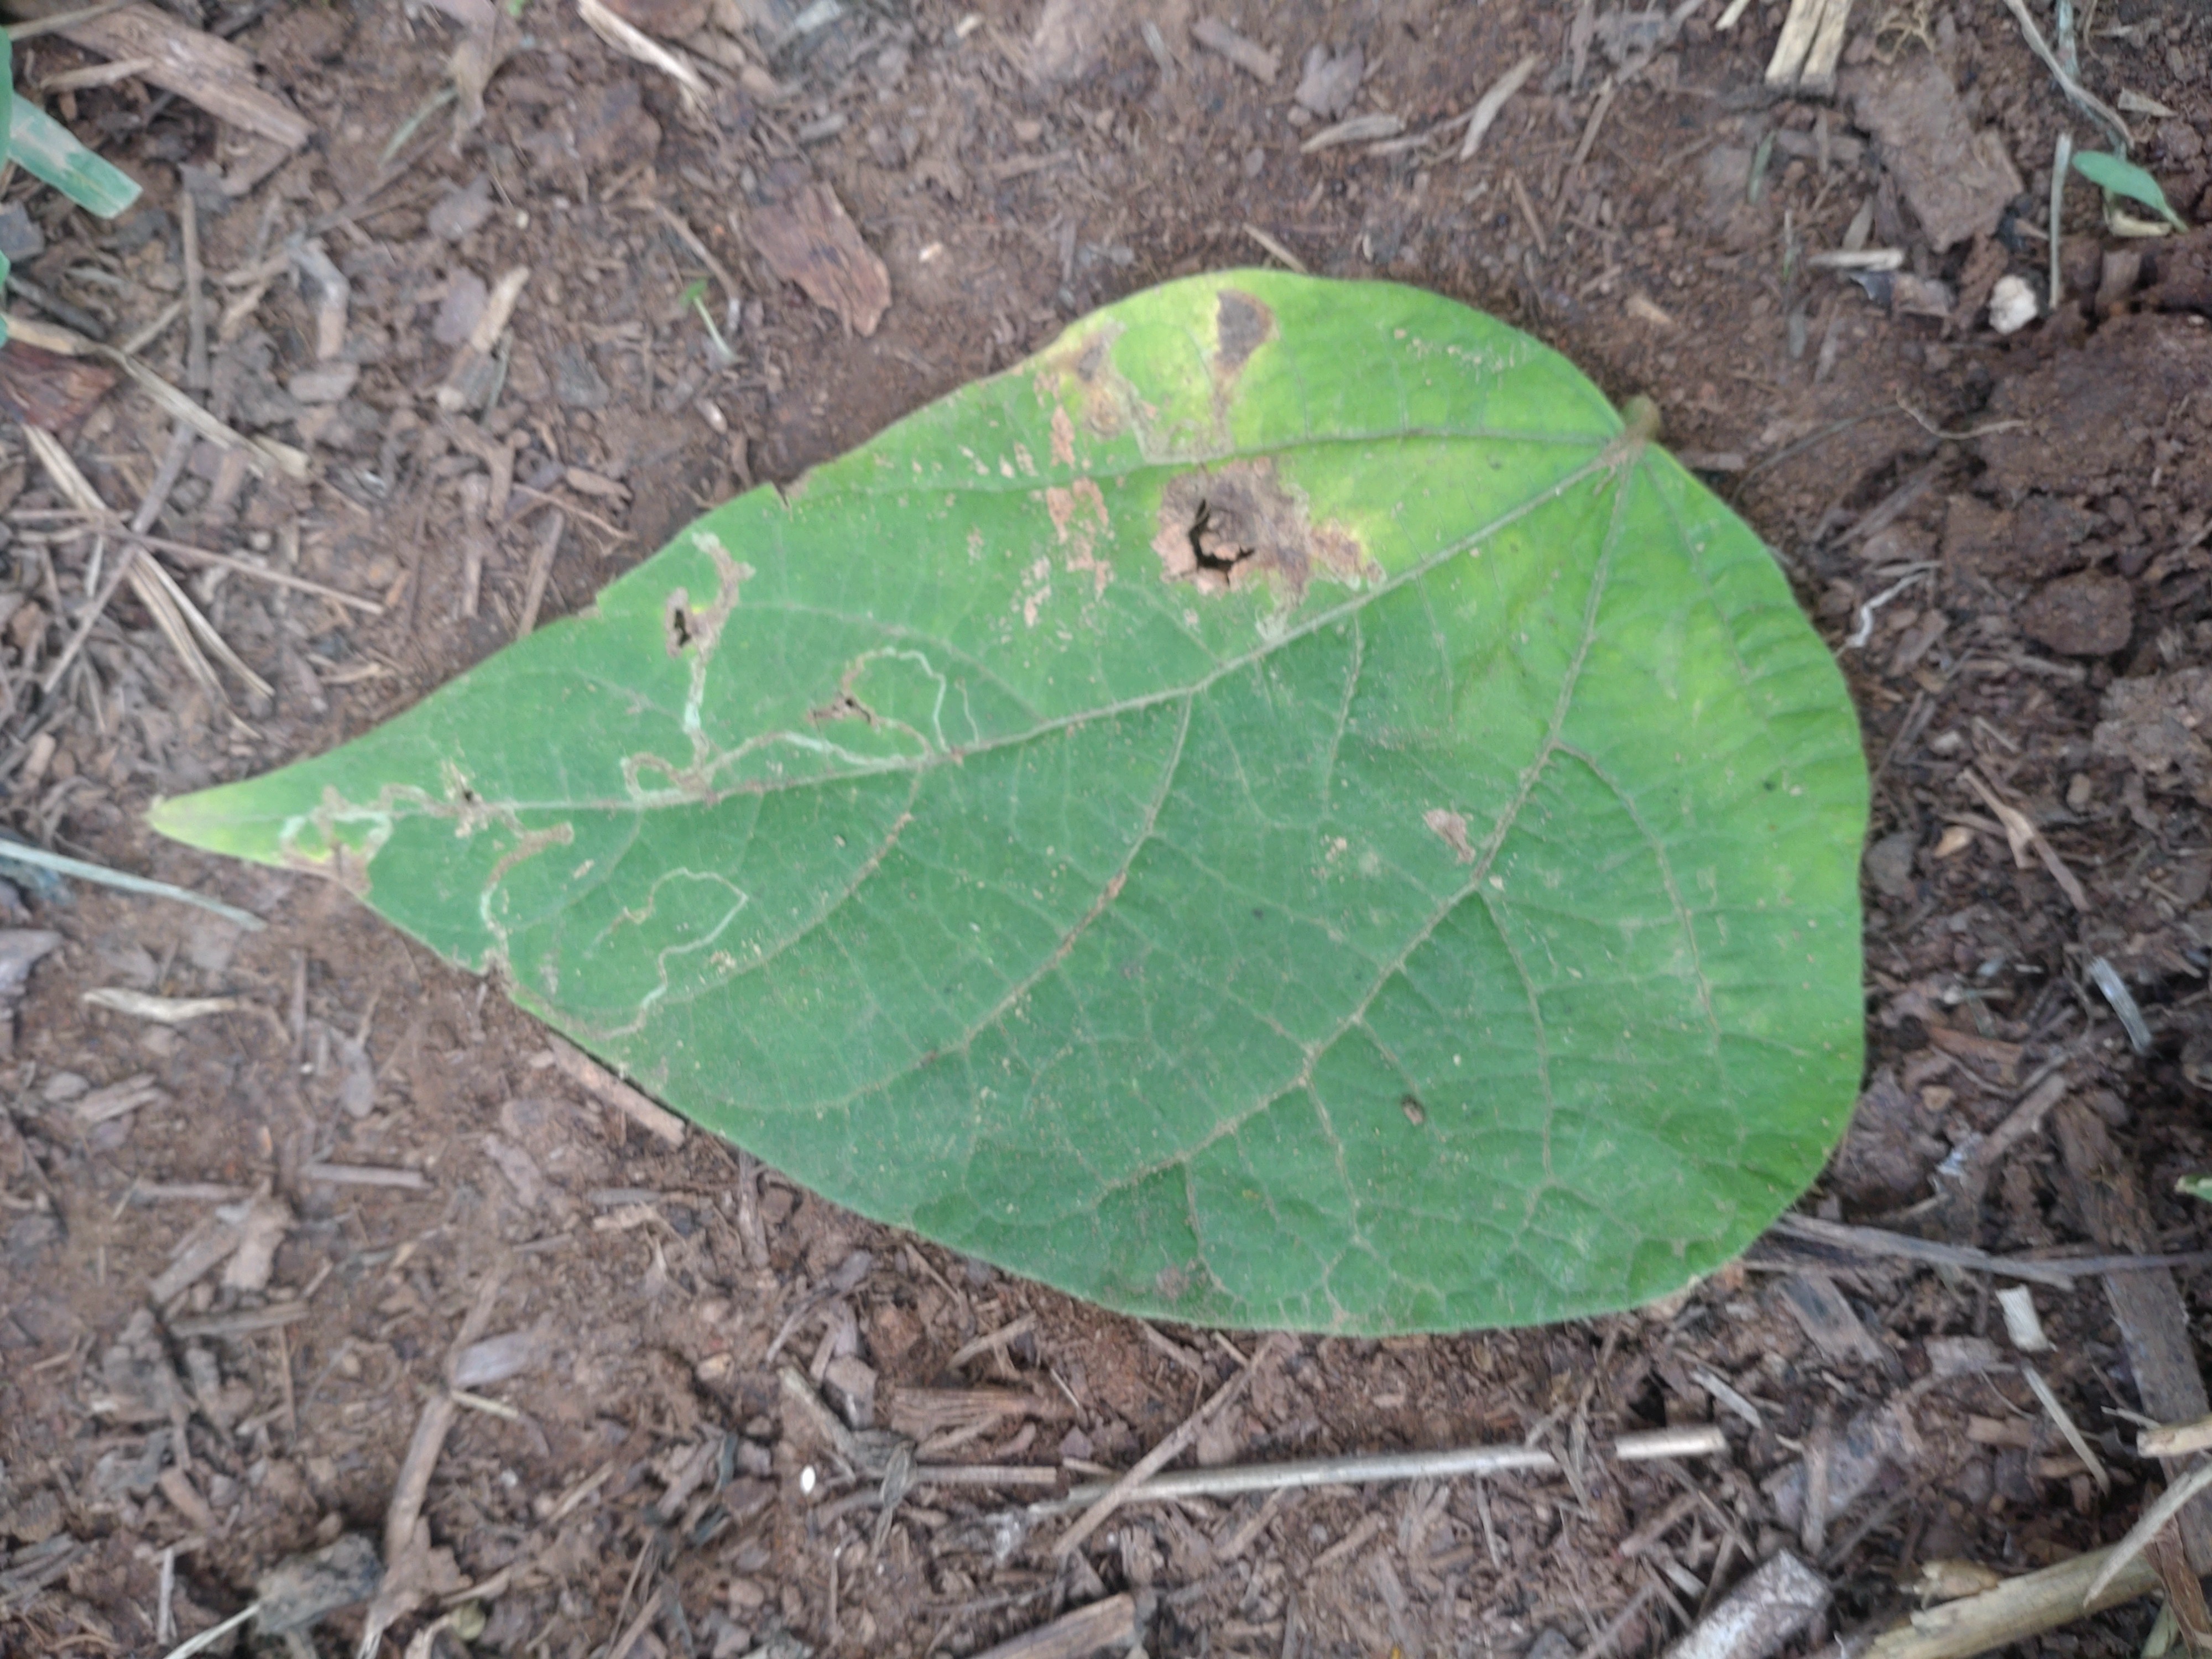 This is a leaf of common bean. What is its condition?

anthracnose
